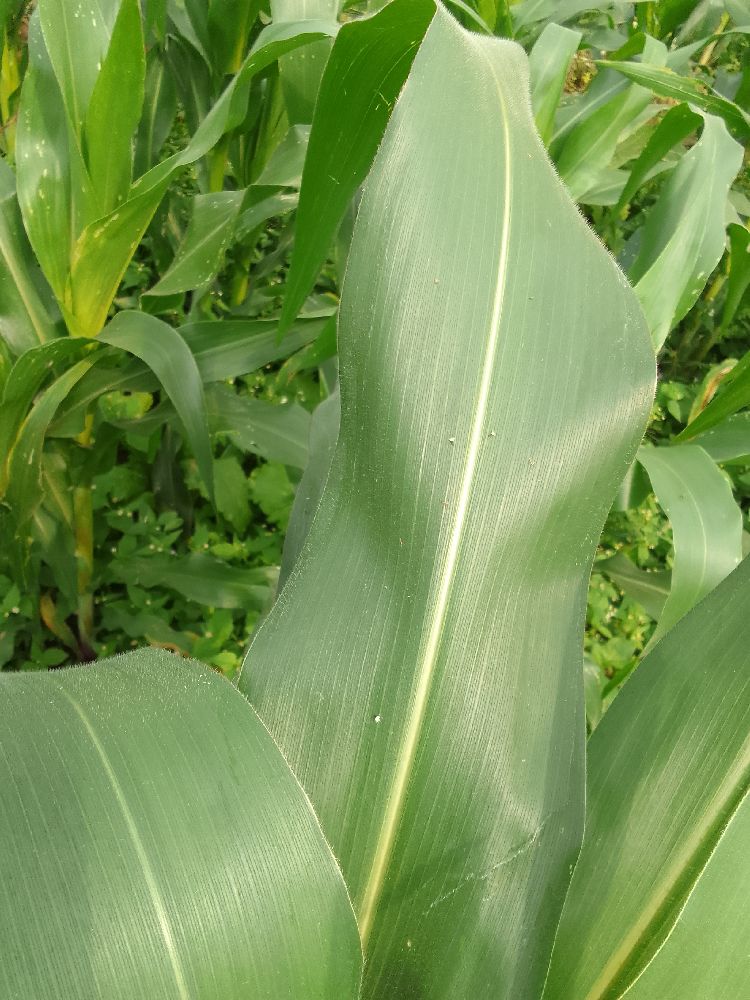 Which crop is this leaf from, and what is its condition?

maize, healthy
